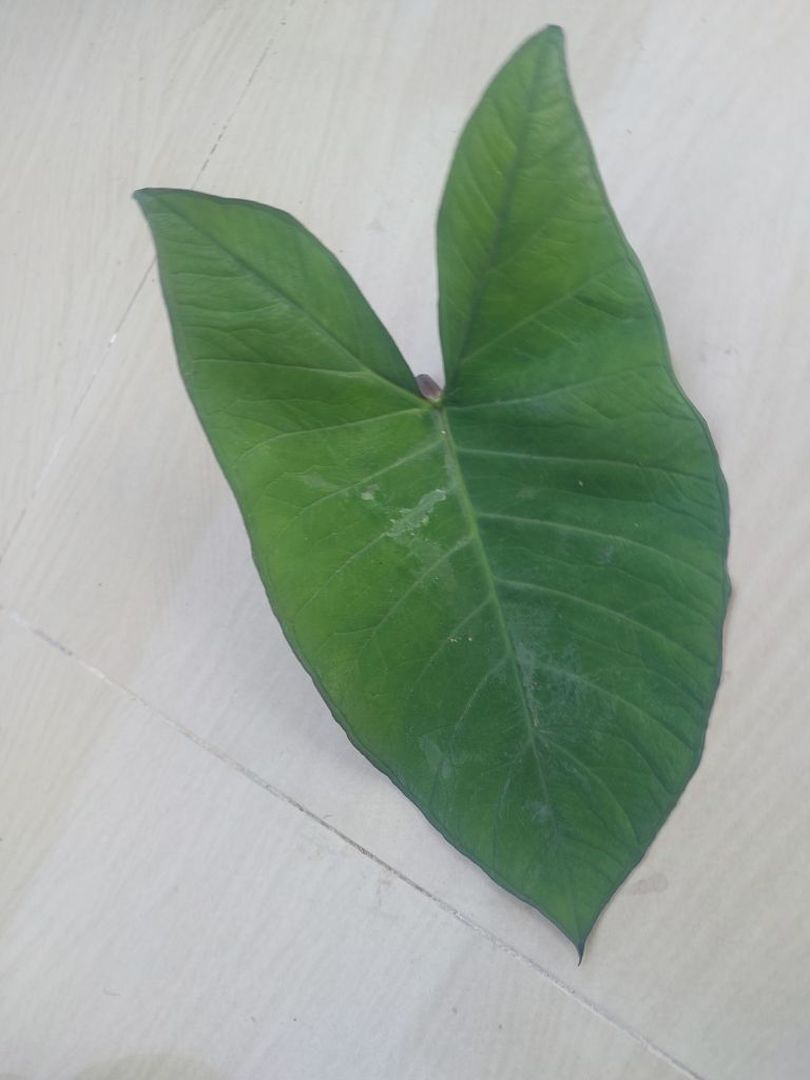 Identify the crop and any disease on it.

taro, healthy
